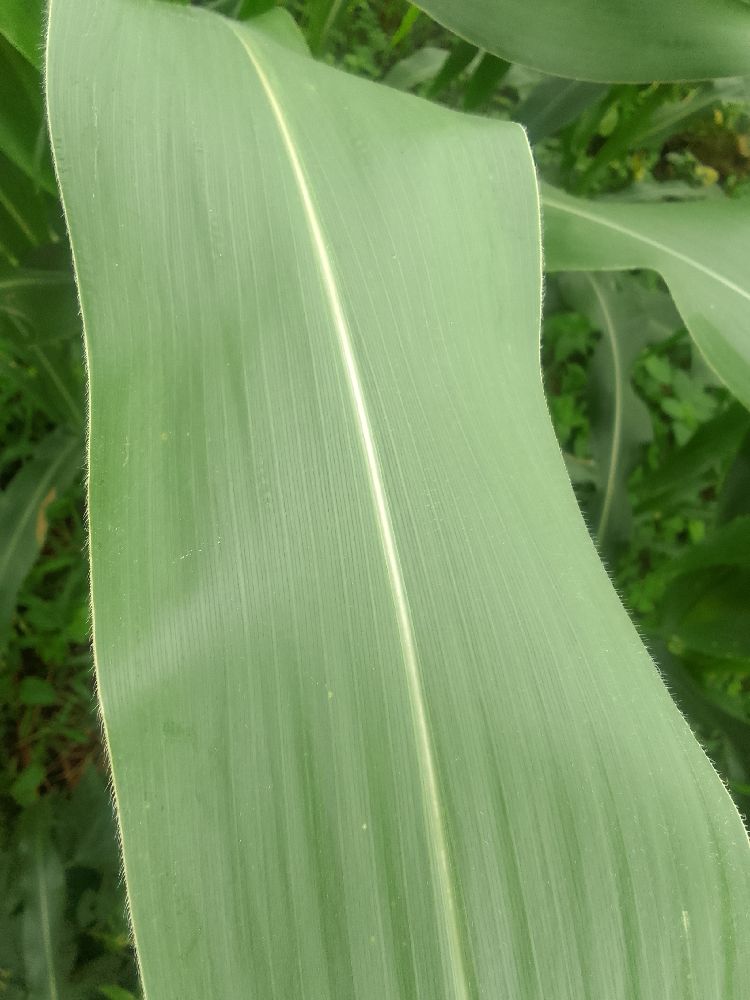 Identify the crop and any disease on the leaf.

maize, healthy
